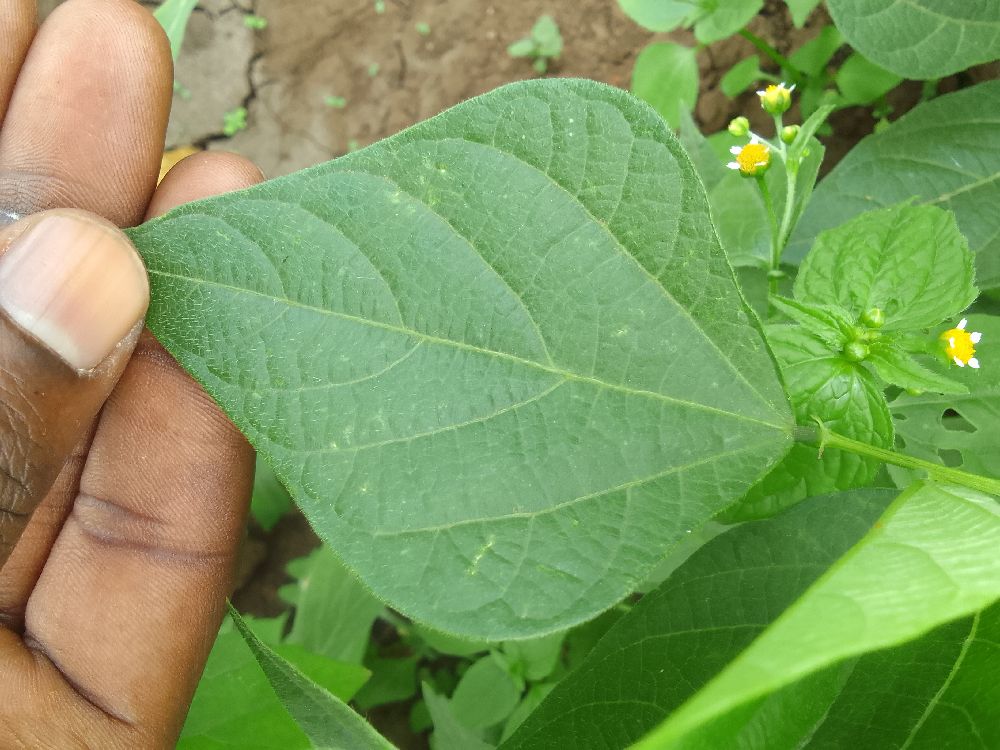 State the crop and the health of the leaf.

common bean, healthy
